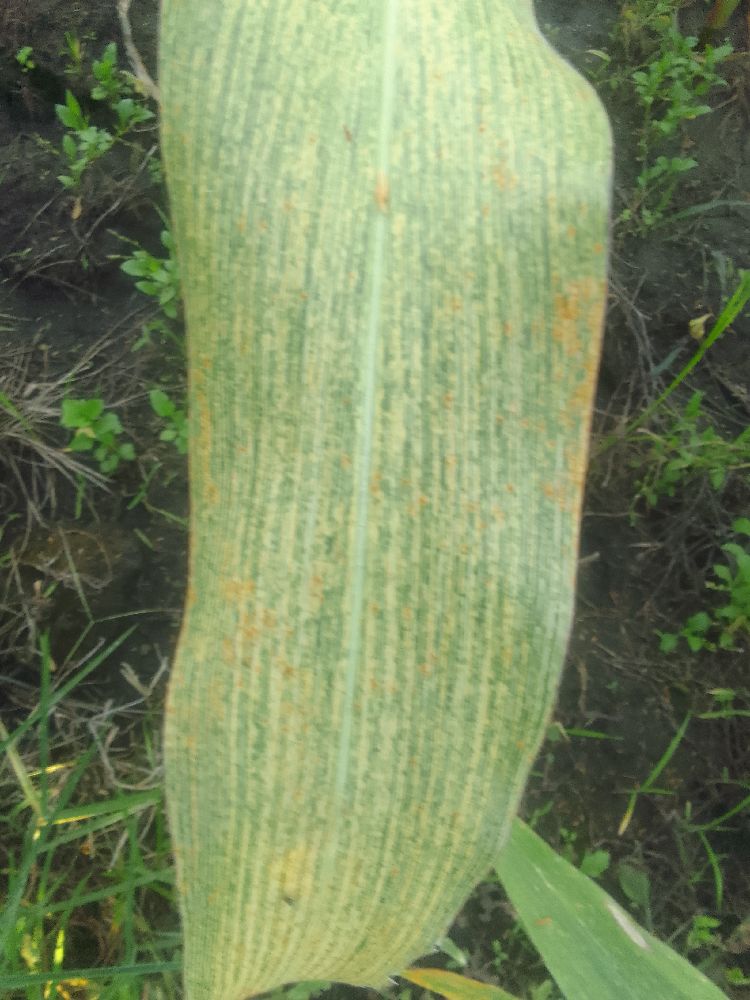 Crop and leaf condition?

maize, maize streak virus
